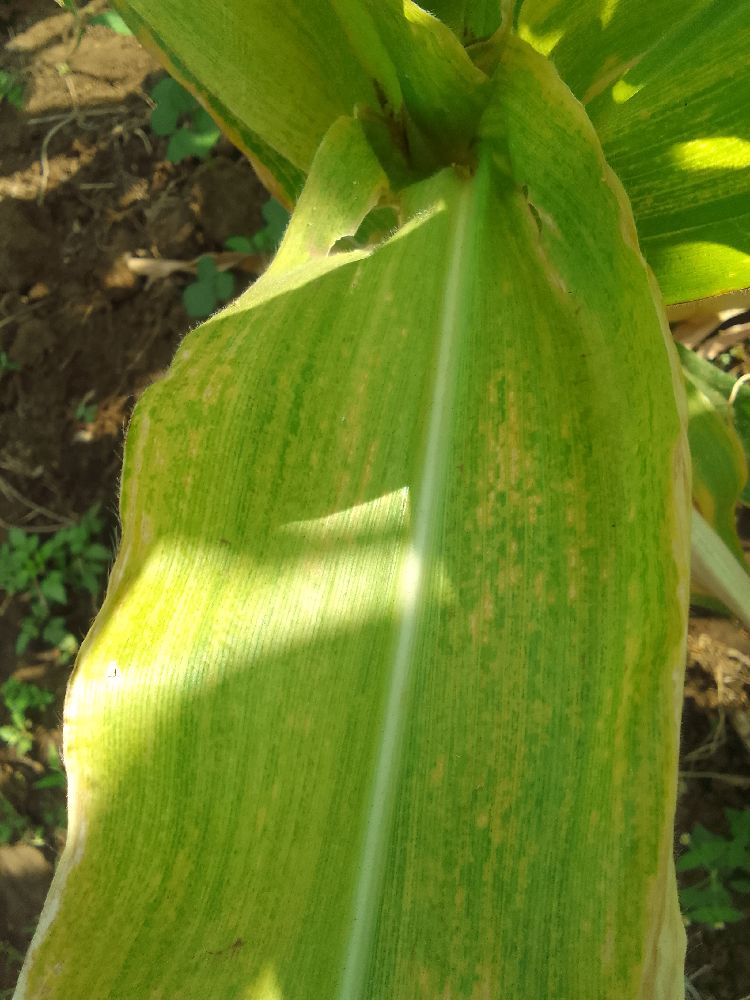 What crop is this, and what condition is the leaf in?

maize, maize lethal necrosis
